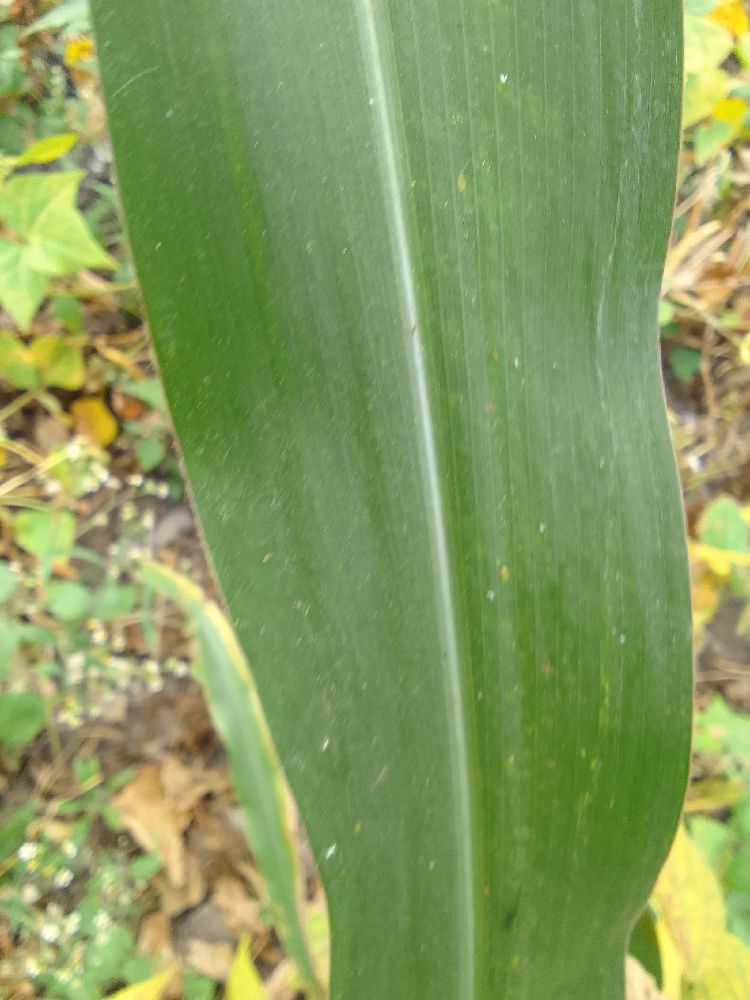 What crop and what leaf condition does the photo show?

maize, healthy
